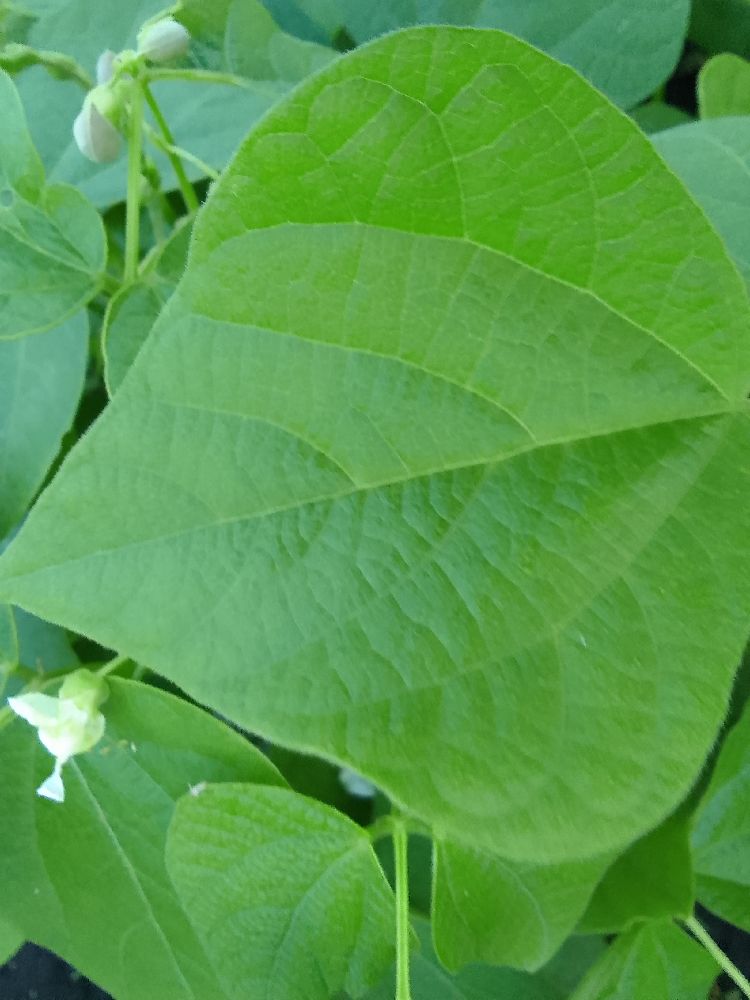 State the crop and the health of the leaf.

common bean, healthy
